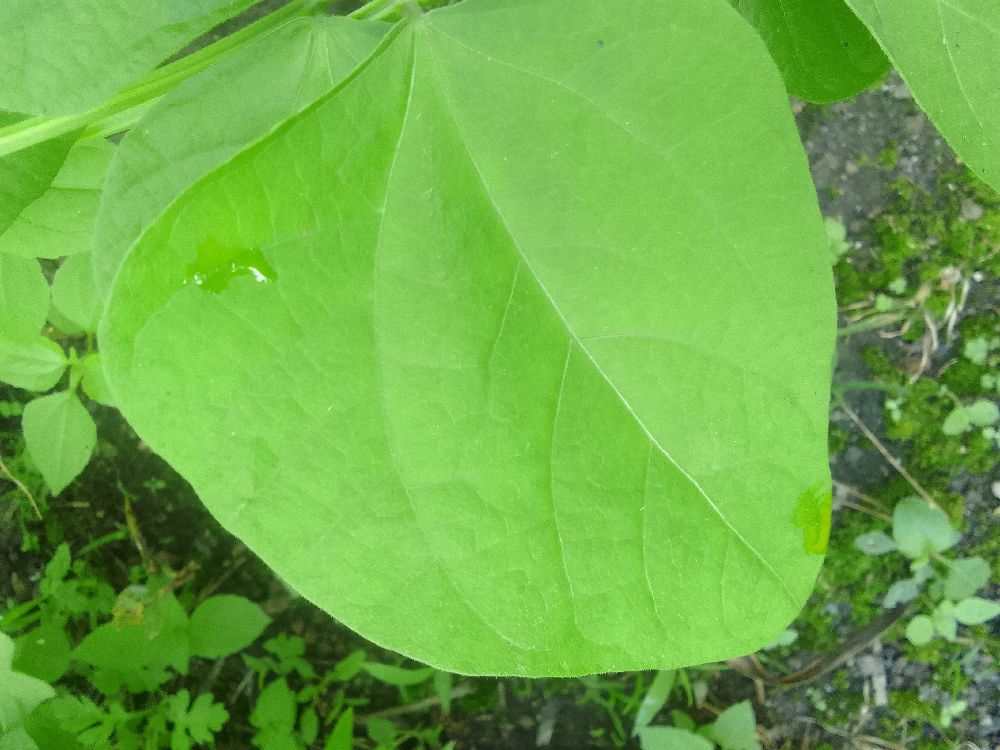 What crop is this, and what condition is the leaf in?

common bean, healthy
